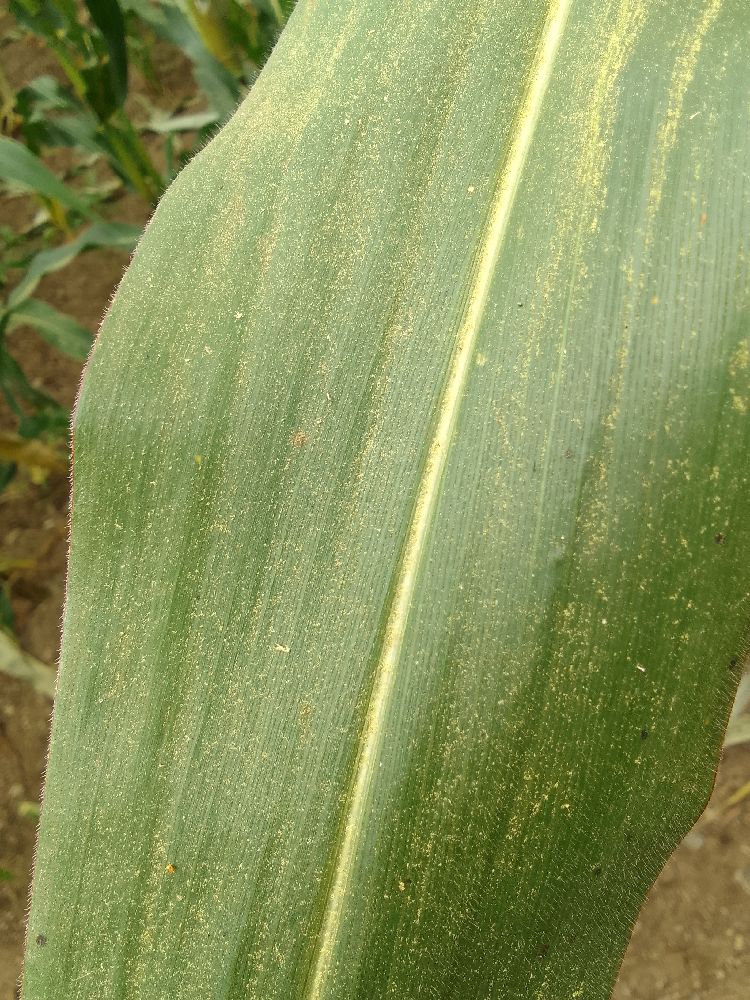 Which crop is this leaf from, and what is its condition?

maize, healthy
